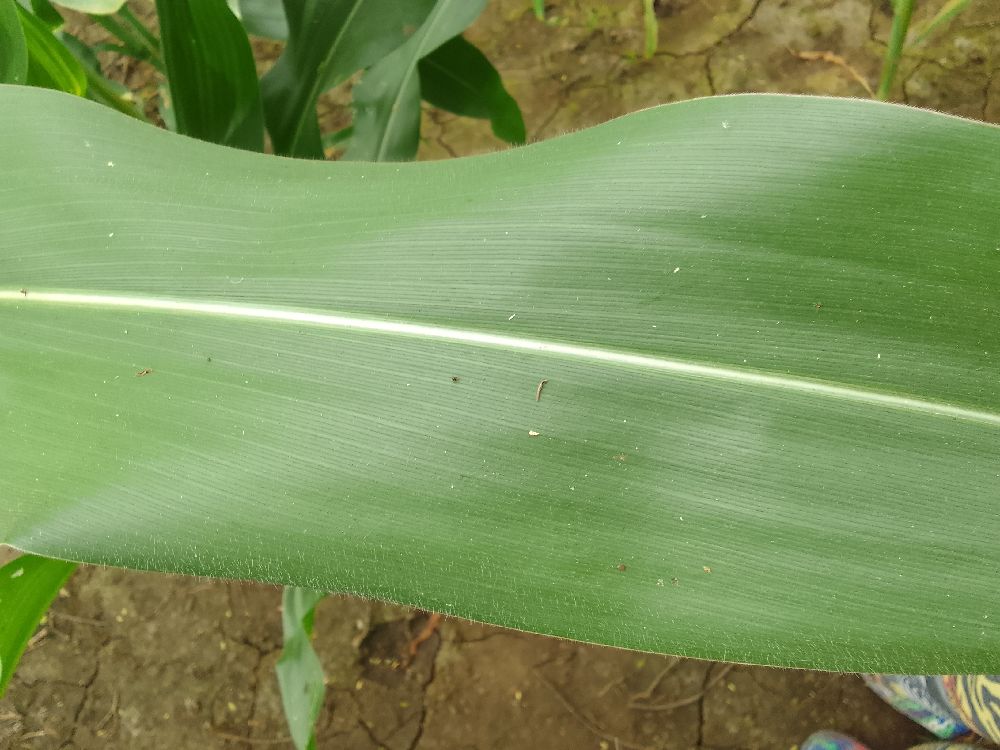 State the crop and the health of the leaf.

maize, healthy
